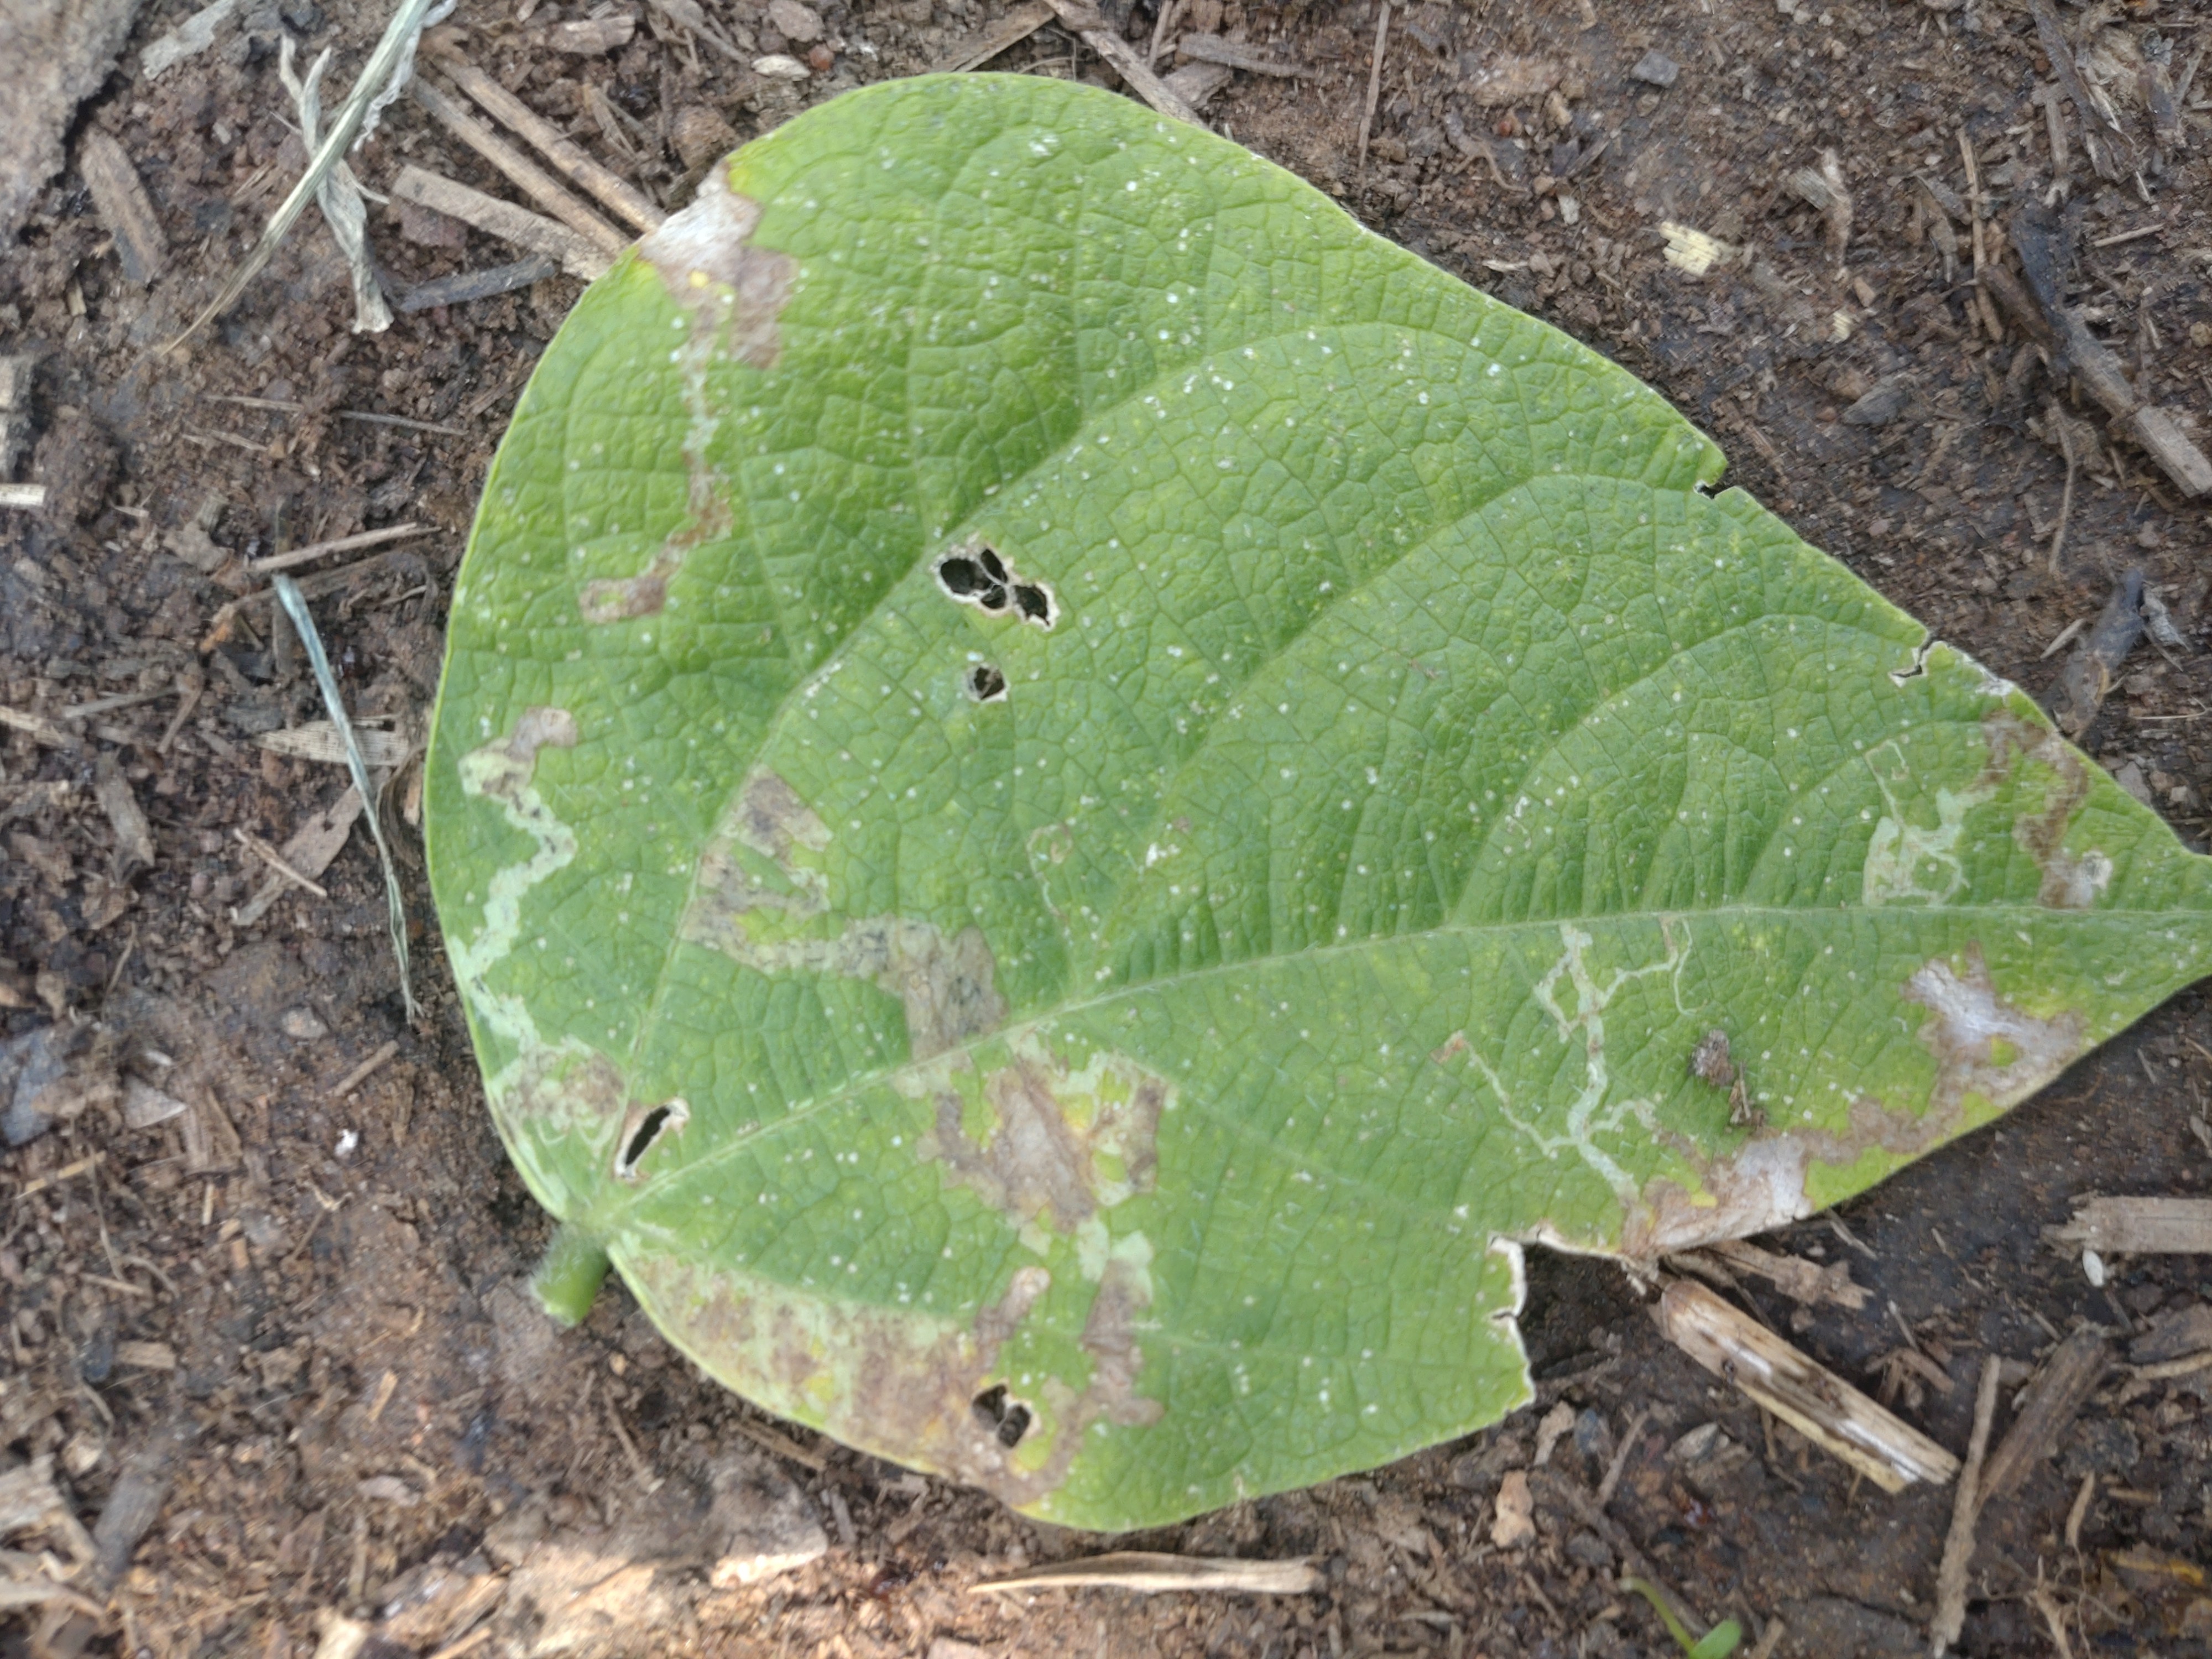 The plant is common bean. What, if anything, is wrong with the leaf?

anthracnose
